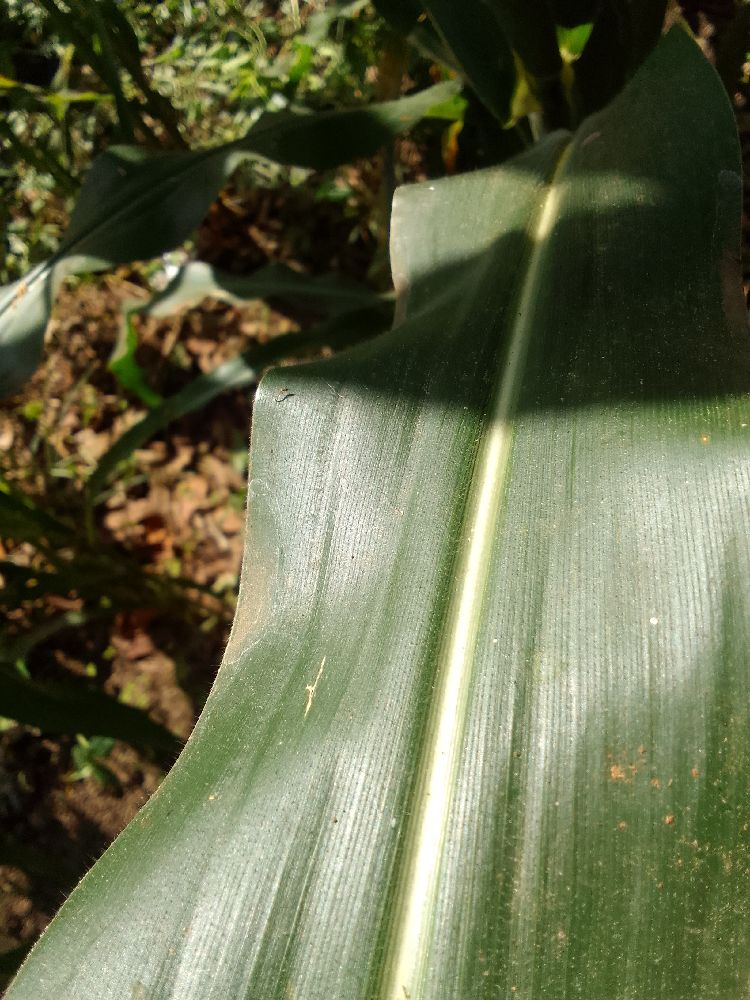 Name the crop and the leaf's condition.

maize, healthy
